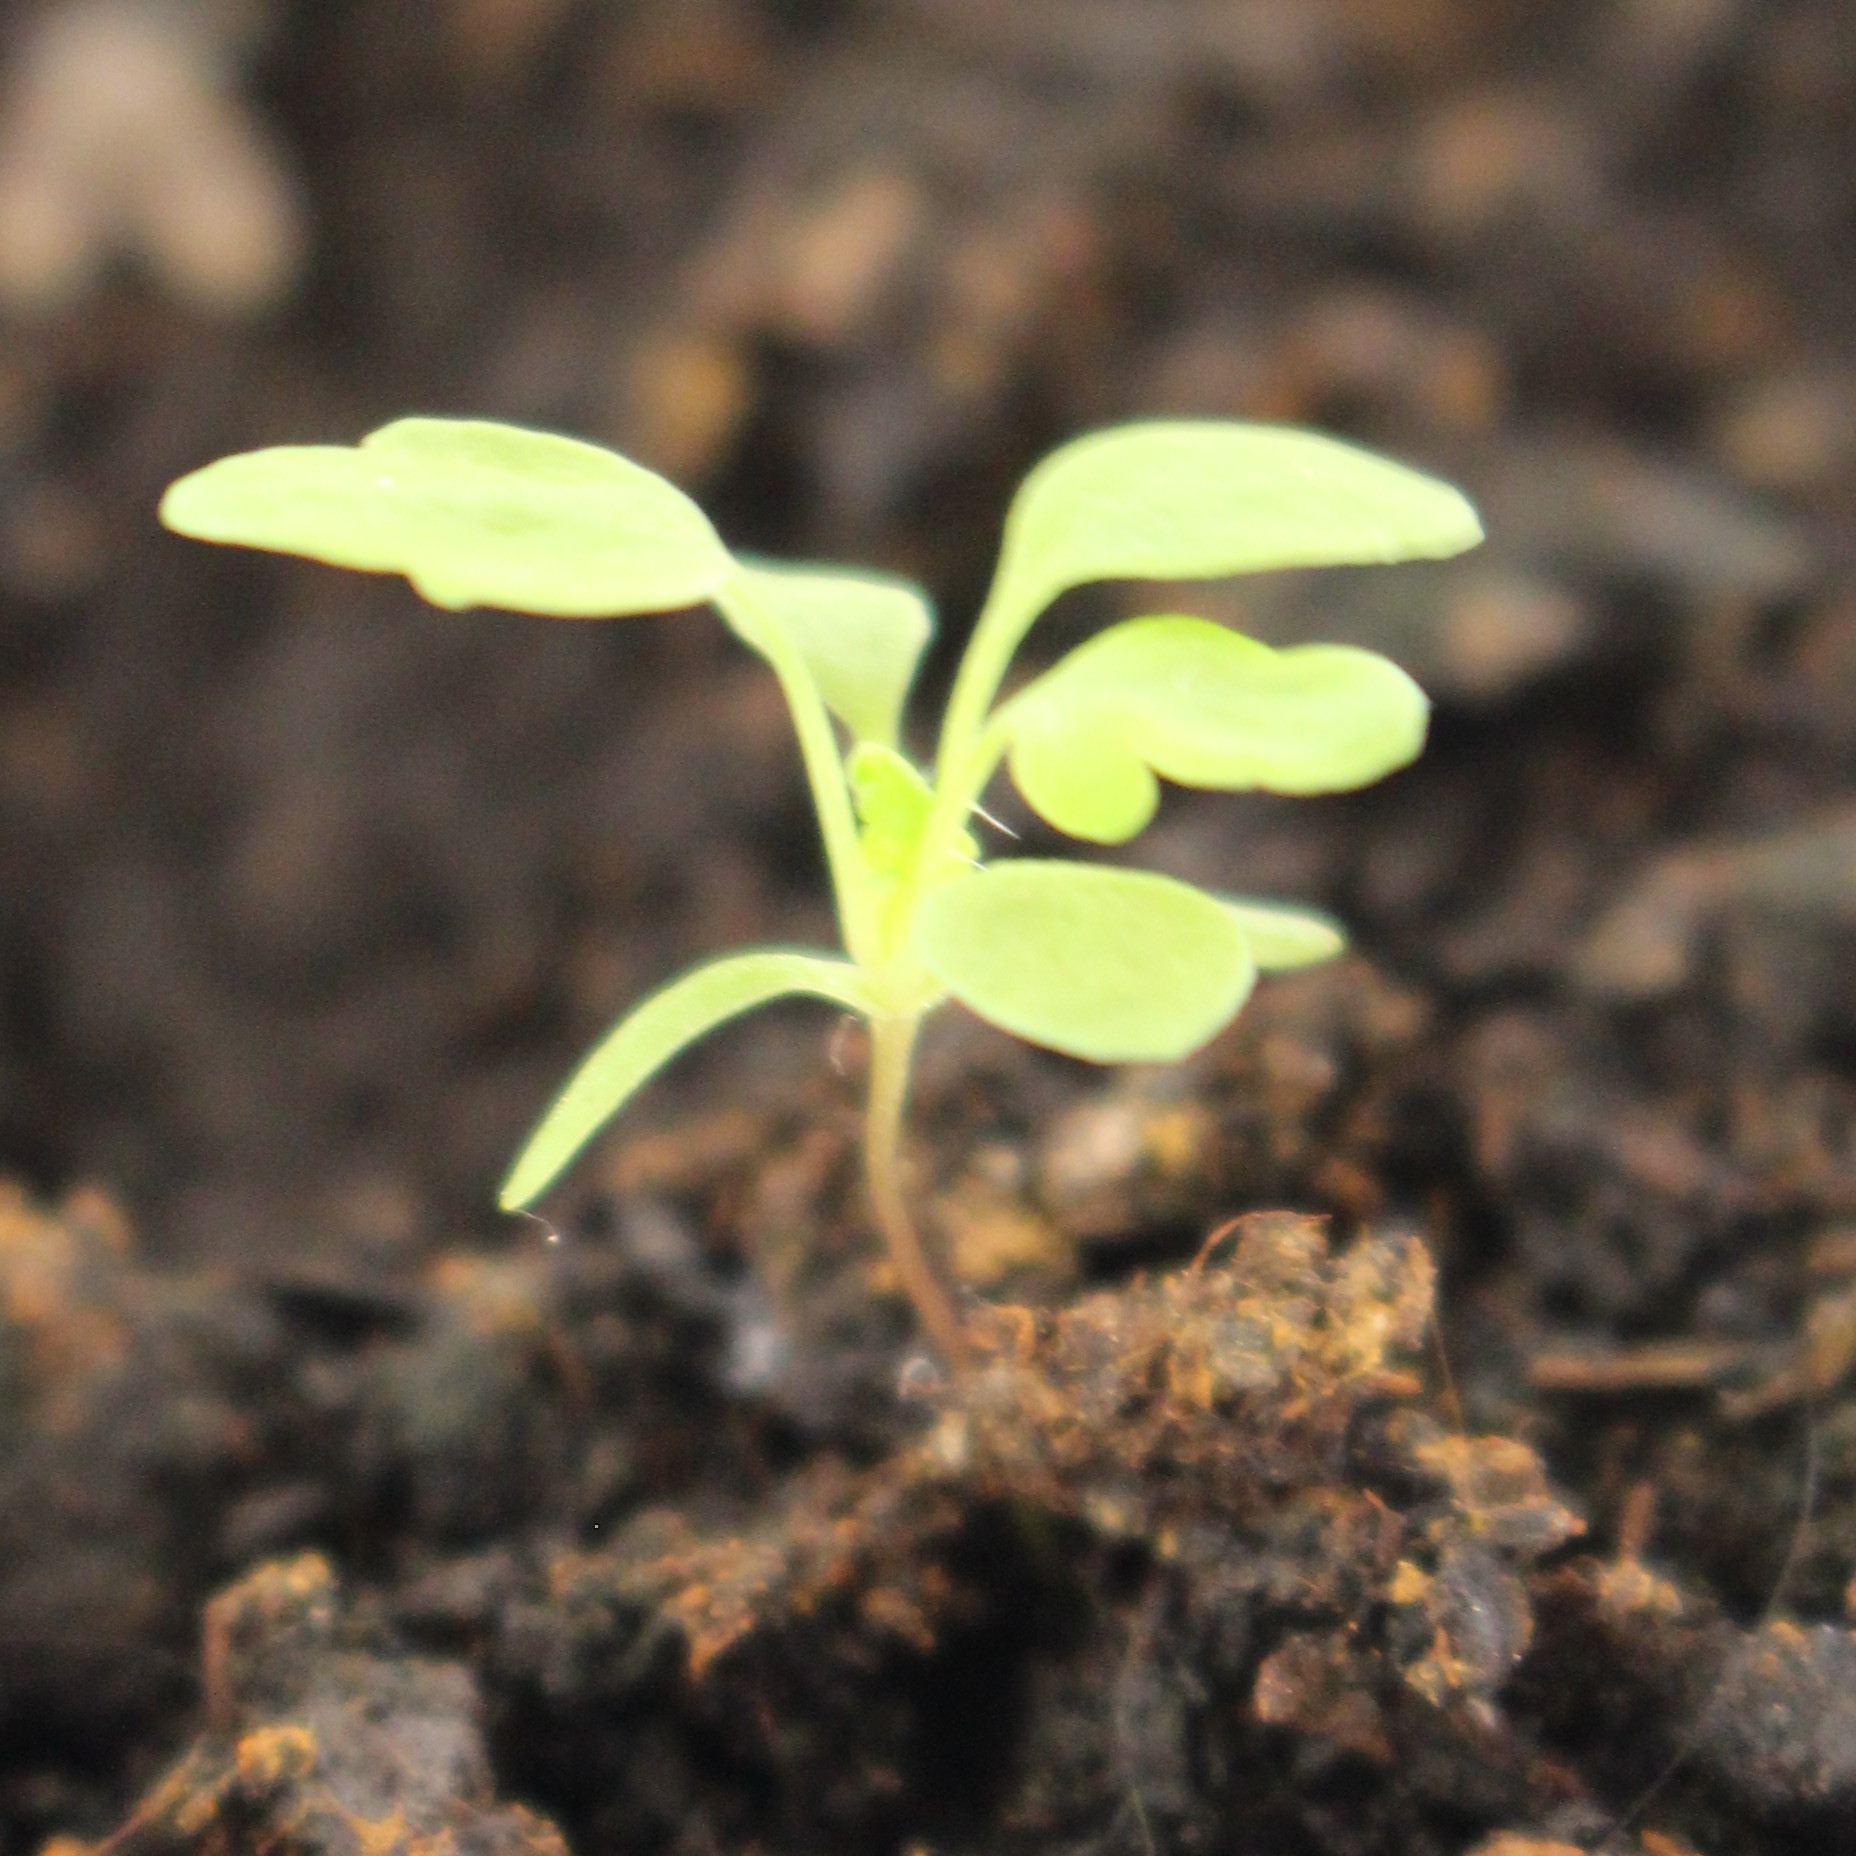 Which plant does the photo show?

Papaver rhoeas
